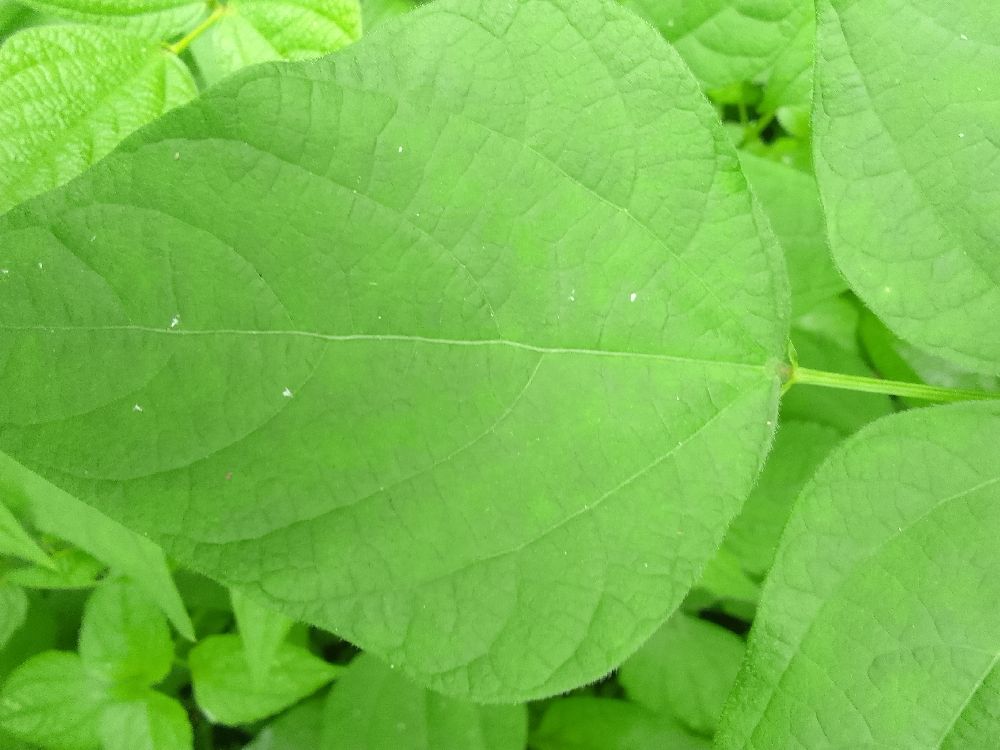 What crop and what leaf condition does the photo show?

common bean, healthy
